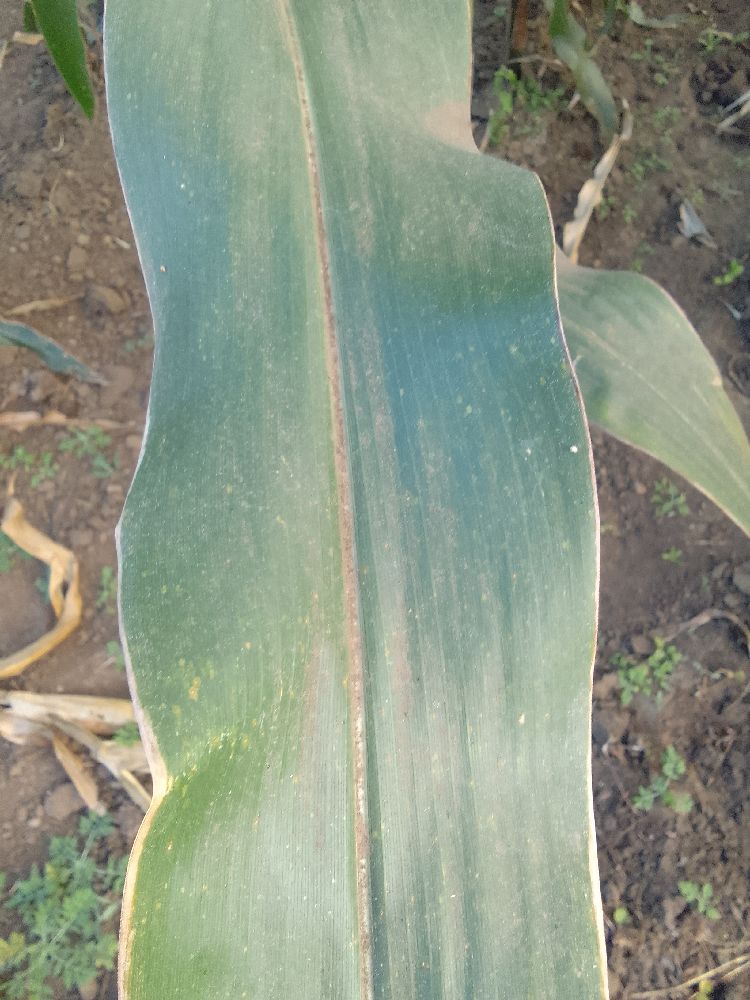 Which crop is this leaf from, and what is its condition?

maize, healthy
